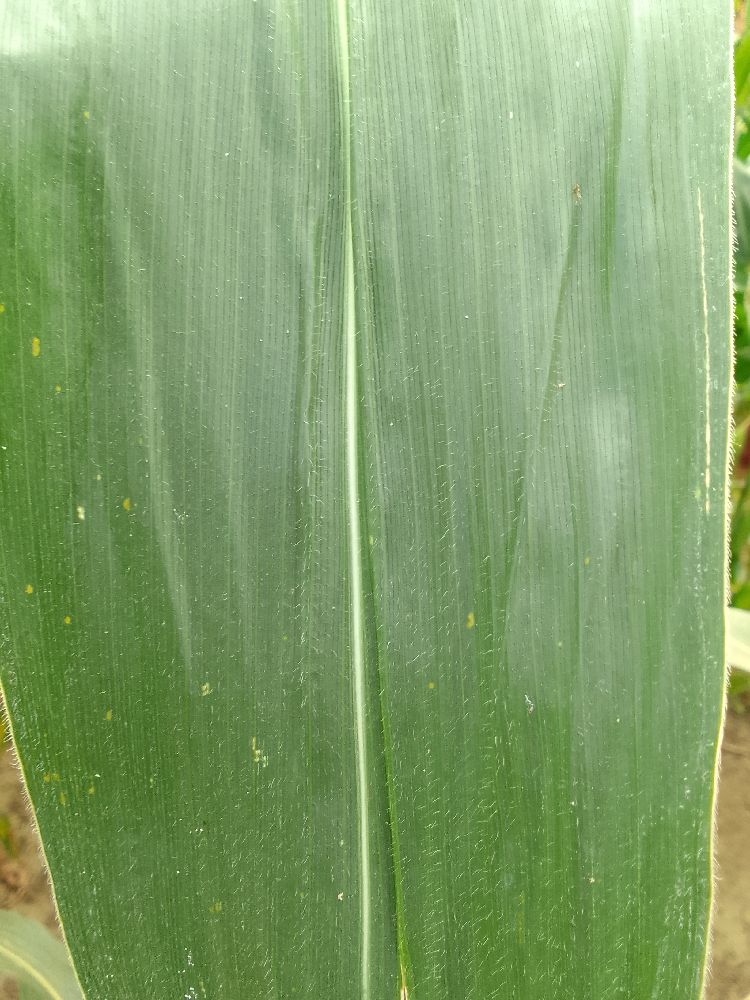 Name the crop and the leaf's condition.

maize, healthy
